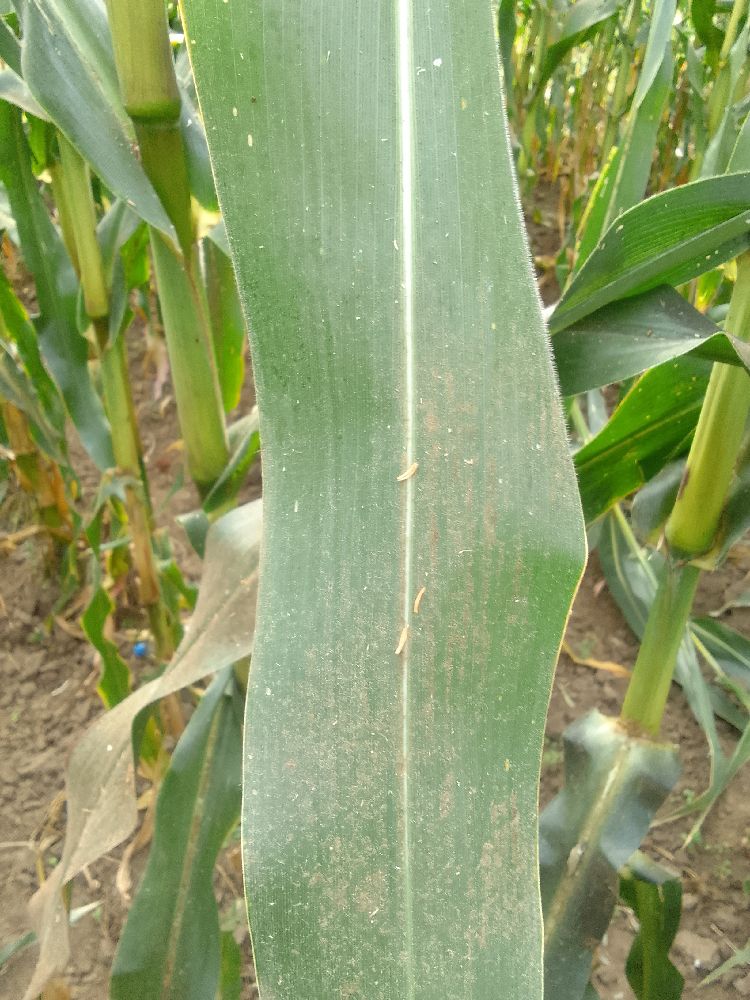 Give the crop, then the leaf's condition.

maize, healthy
